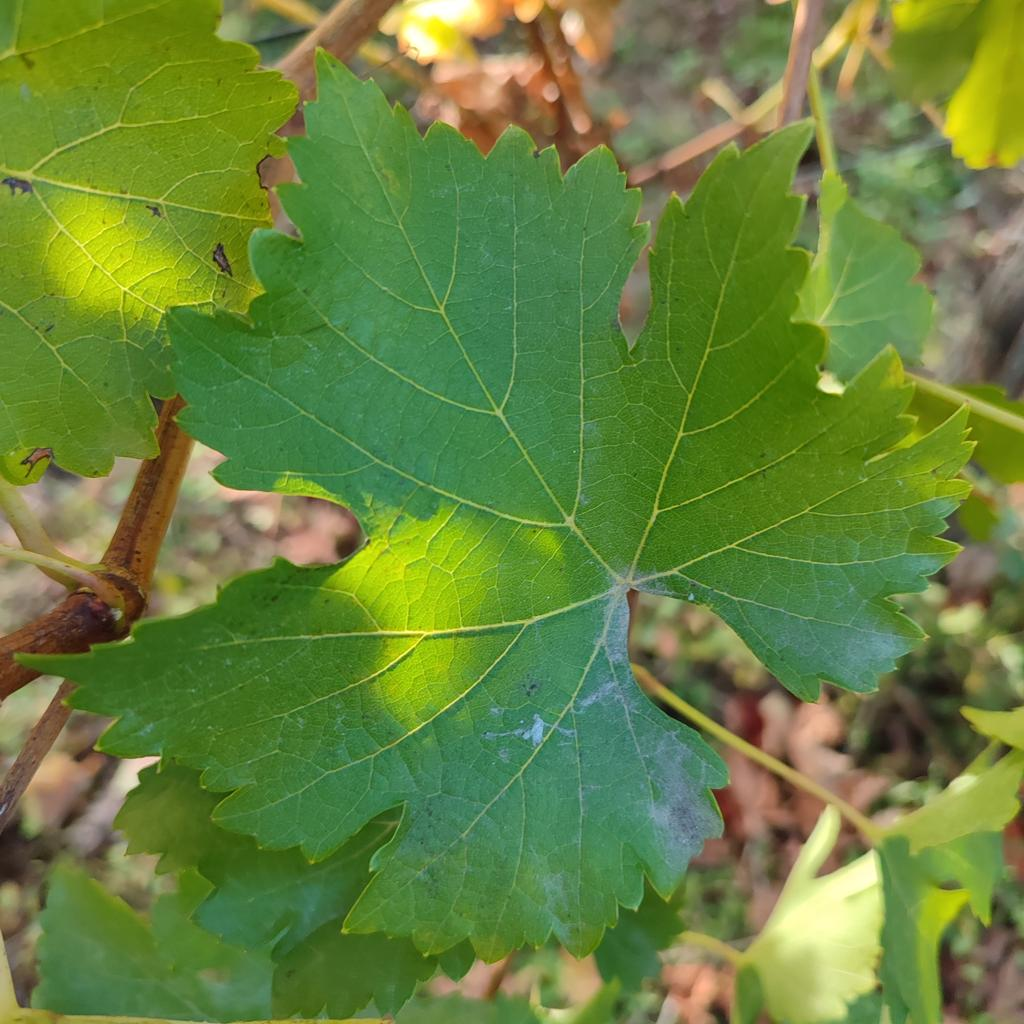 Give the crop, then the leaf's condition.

grapevine, powdery mildew
